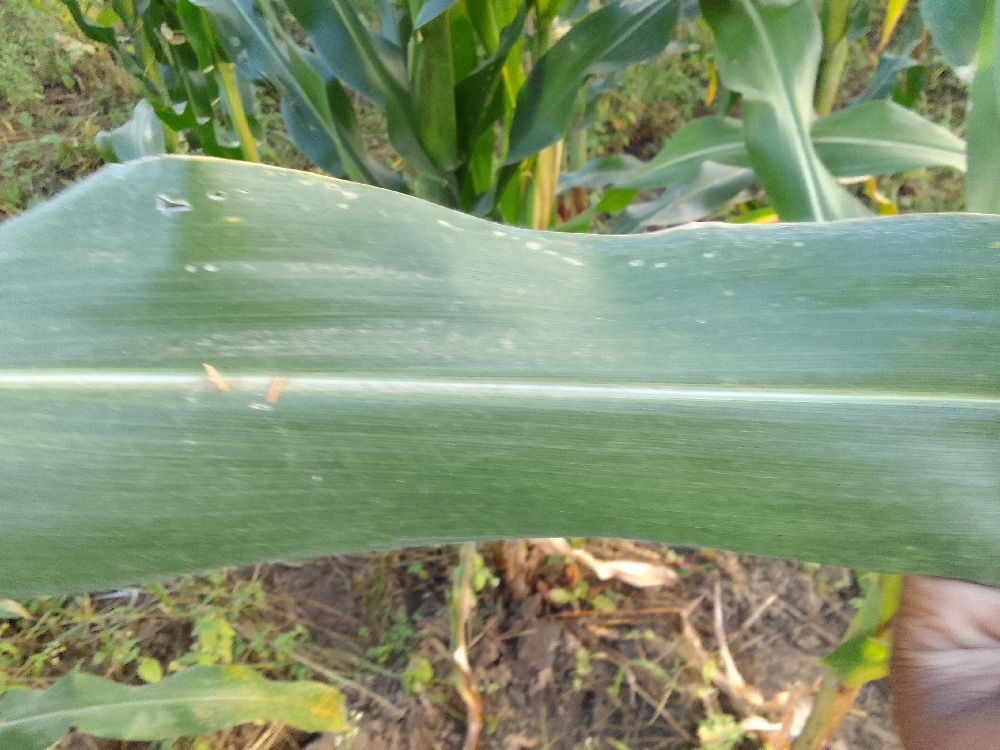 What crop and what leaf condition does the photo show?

maize, healthy
